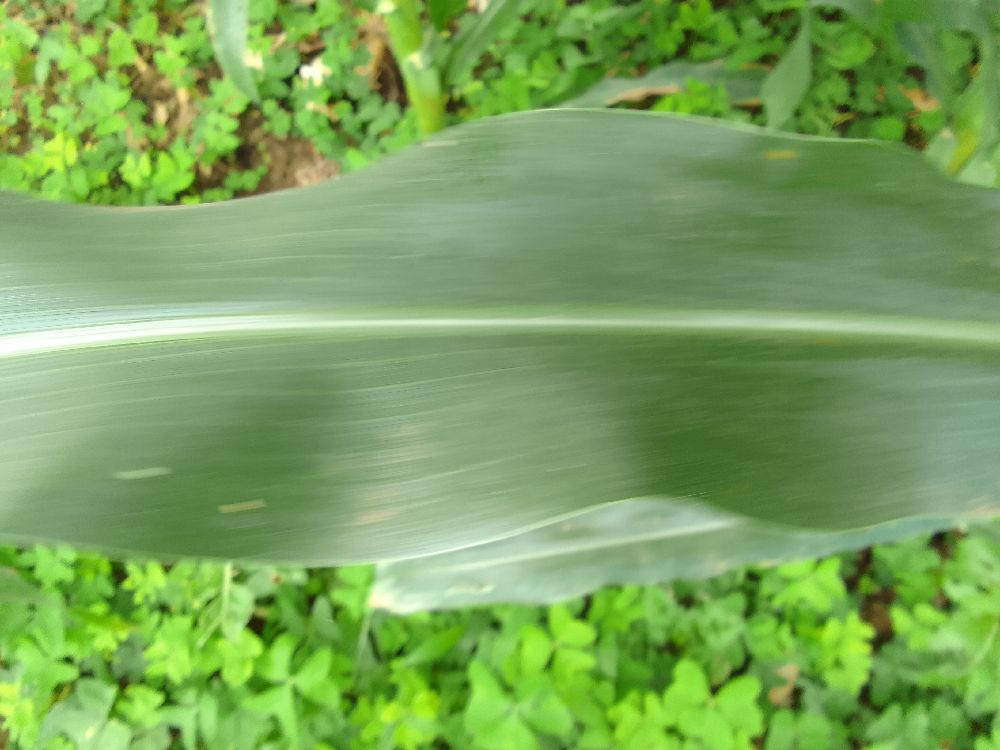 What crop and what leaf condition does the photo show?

maize, healthy
